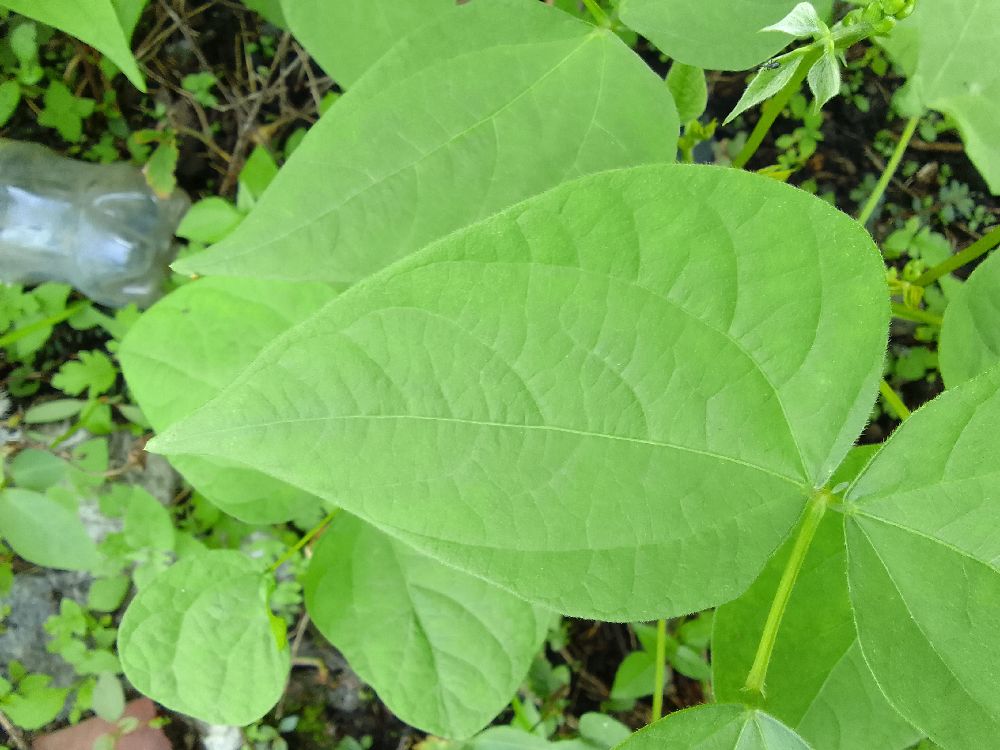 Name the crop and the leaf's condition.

common bean, healthy
